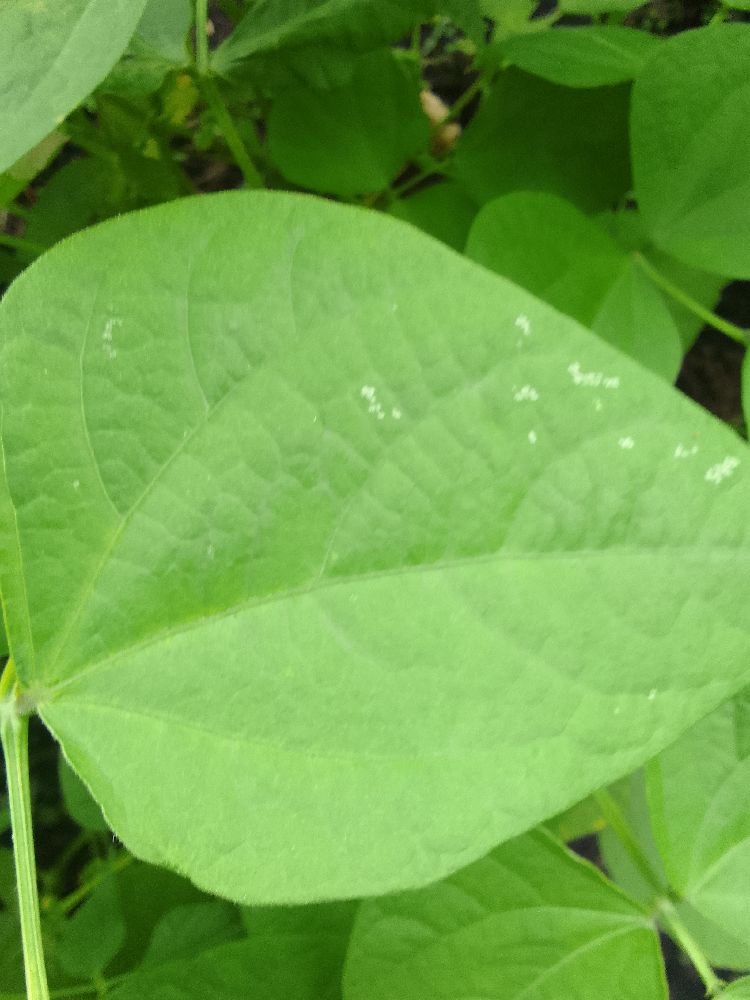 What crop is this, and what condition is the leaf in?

common bean, healthy
